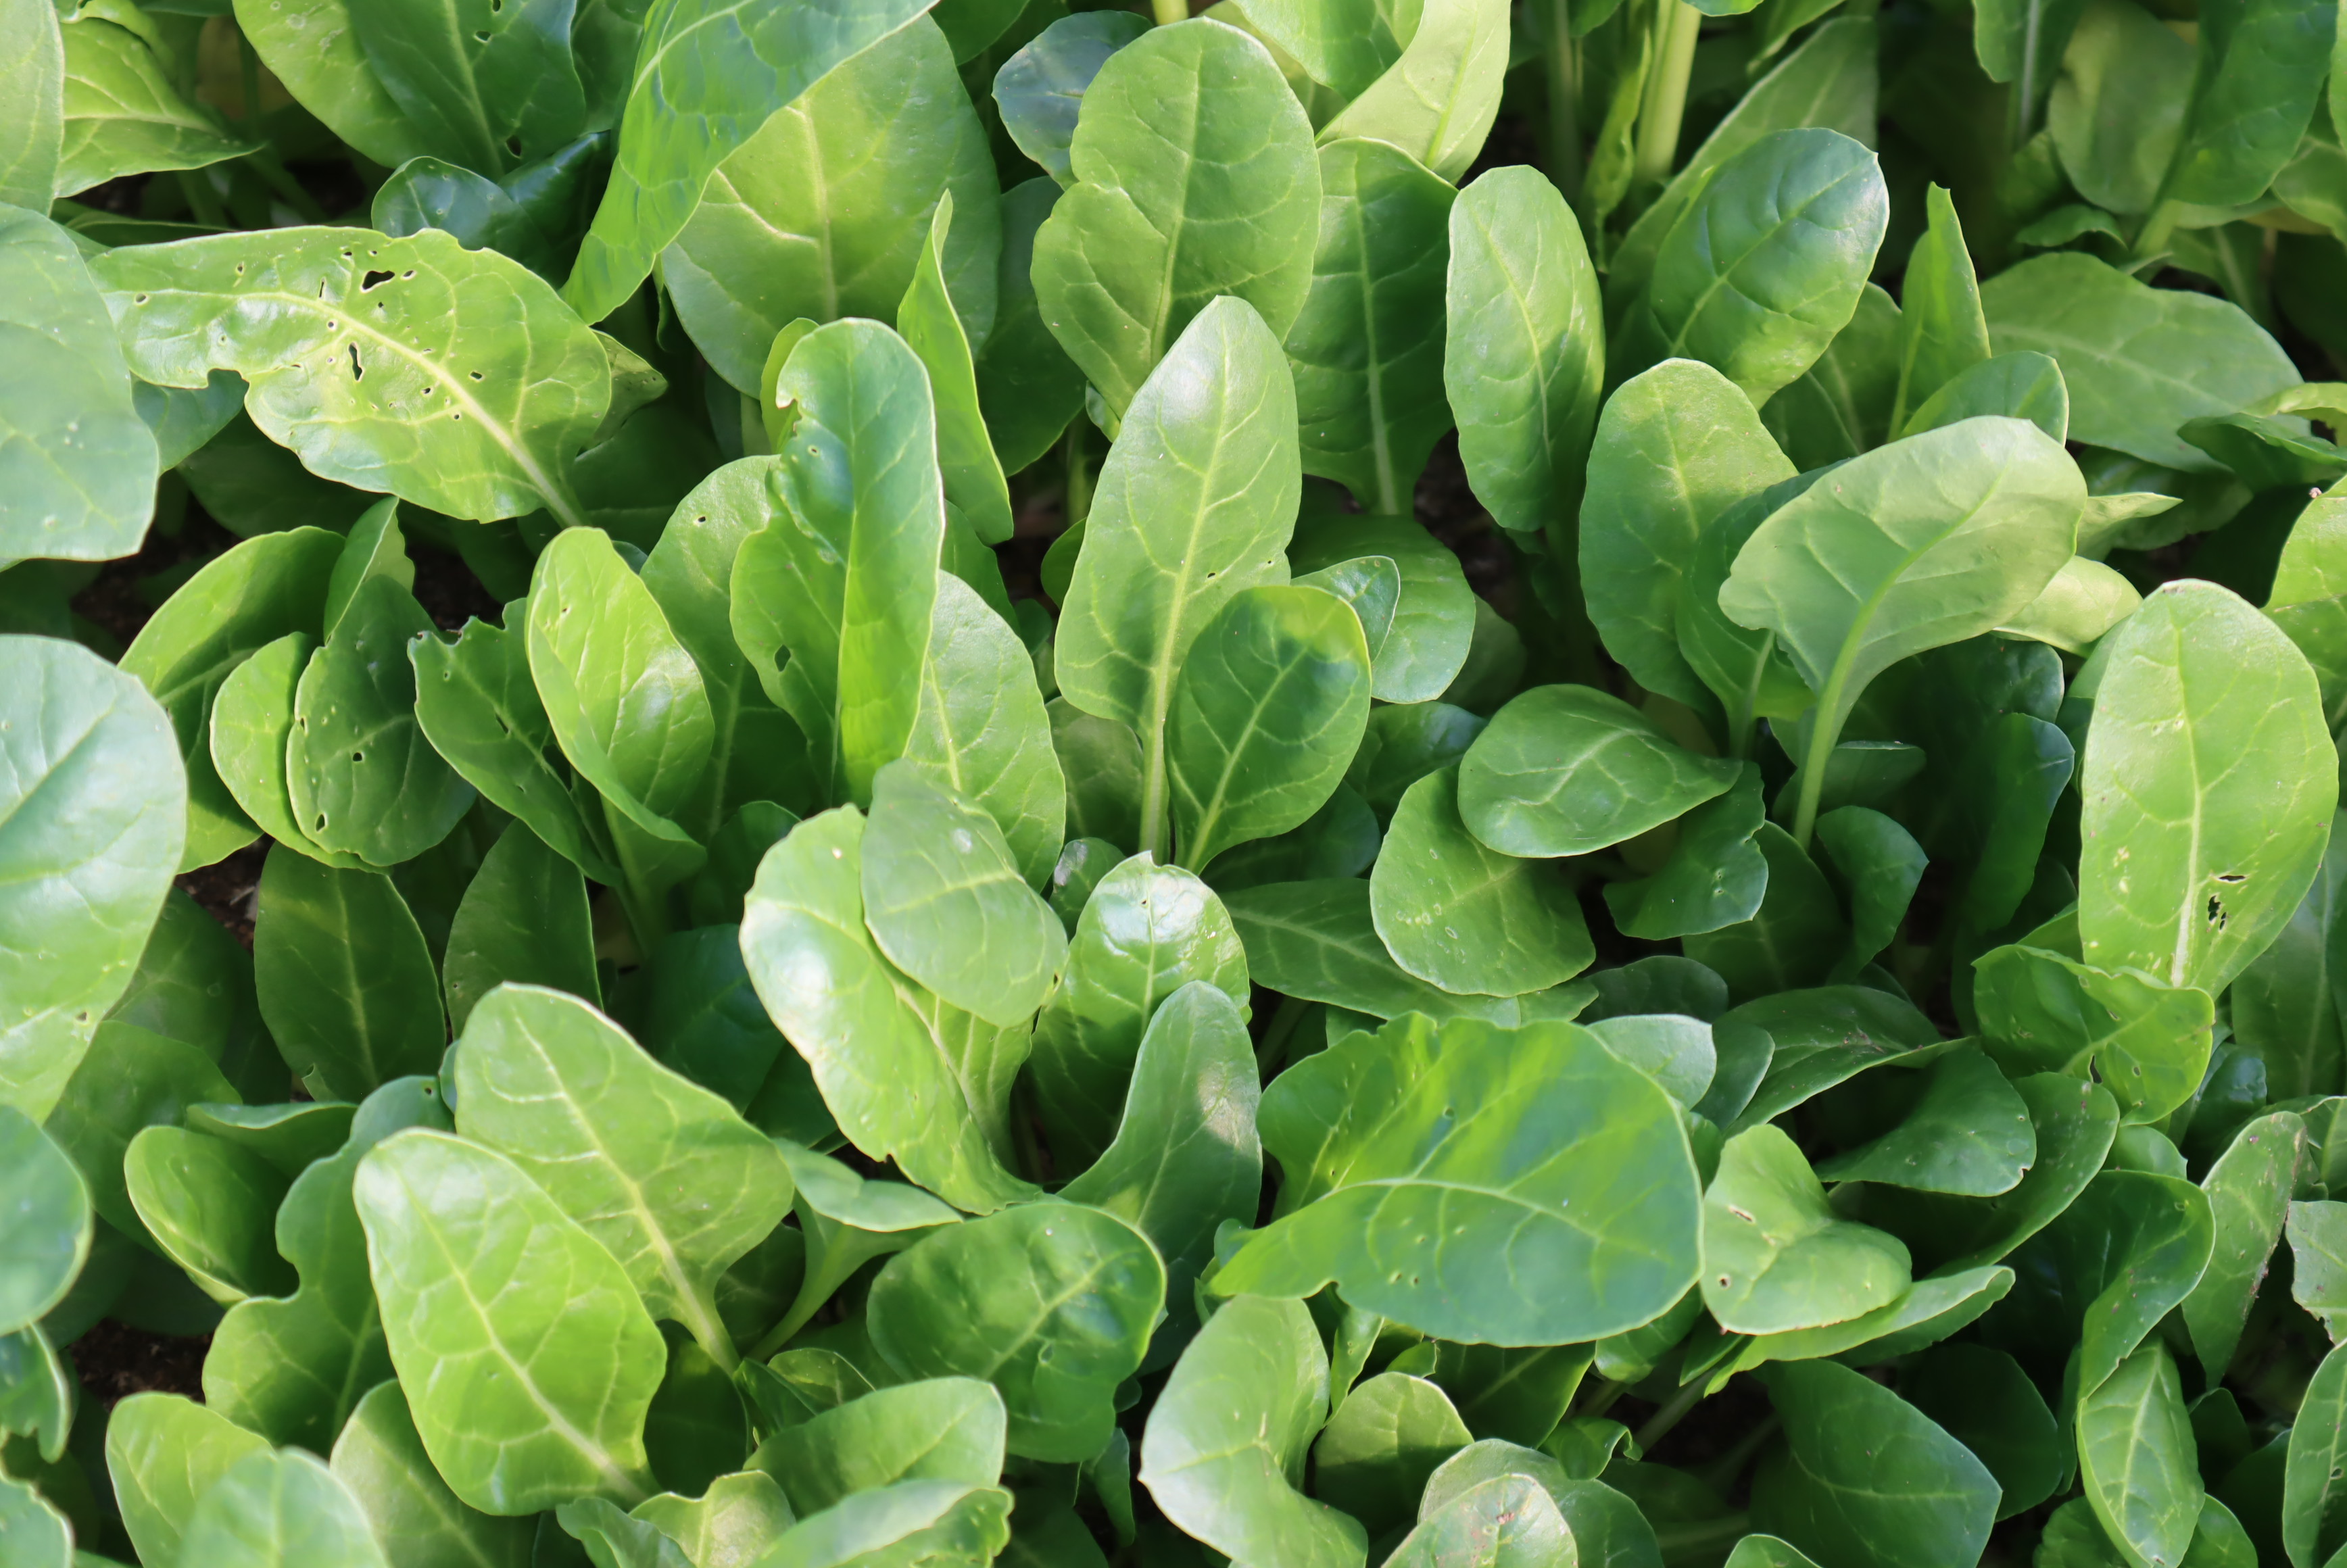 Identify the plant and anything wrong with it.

chard, cercospora
